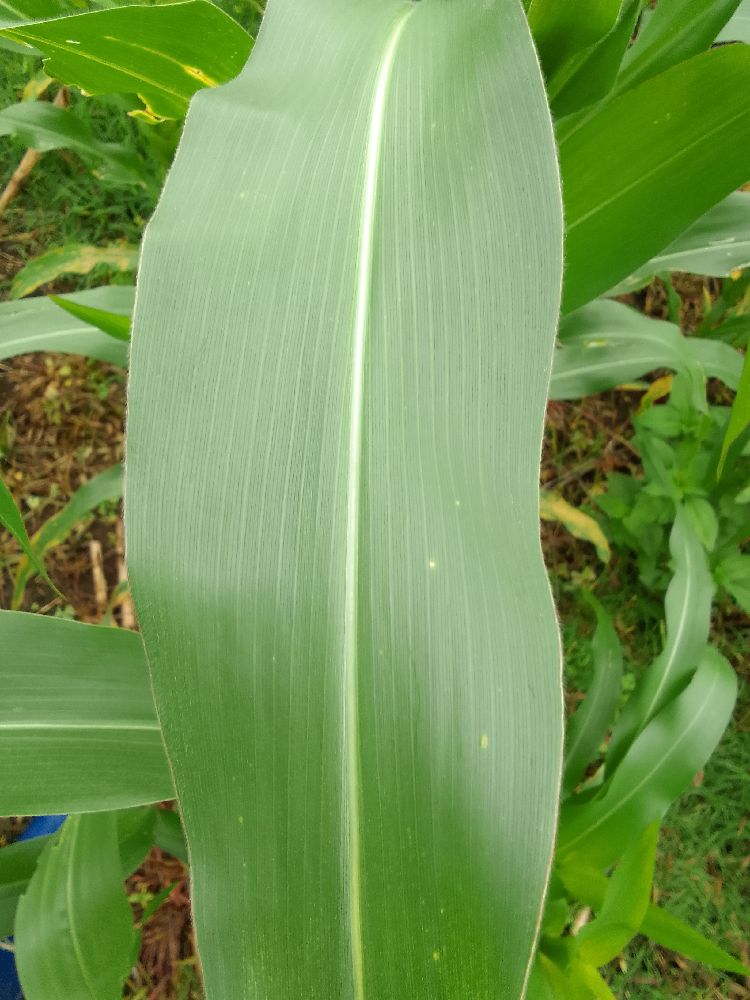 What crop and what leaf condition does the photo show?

maize, healthy
